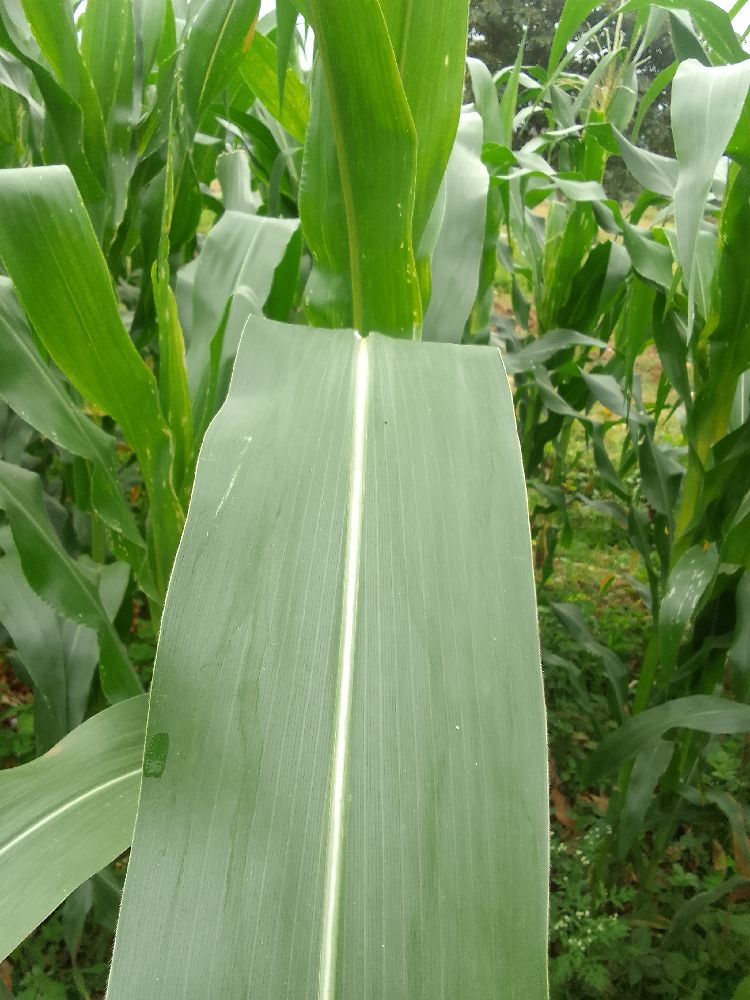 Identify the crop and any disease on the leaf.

maize, healthy
